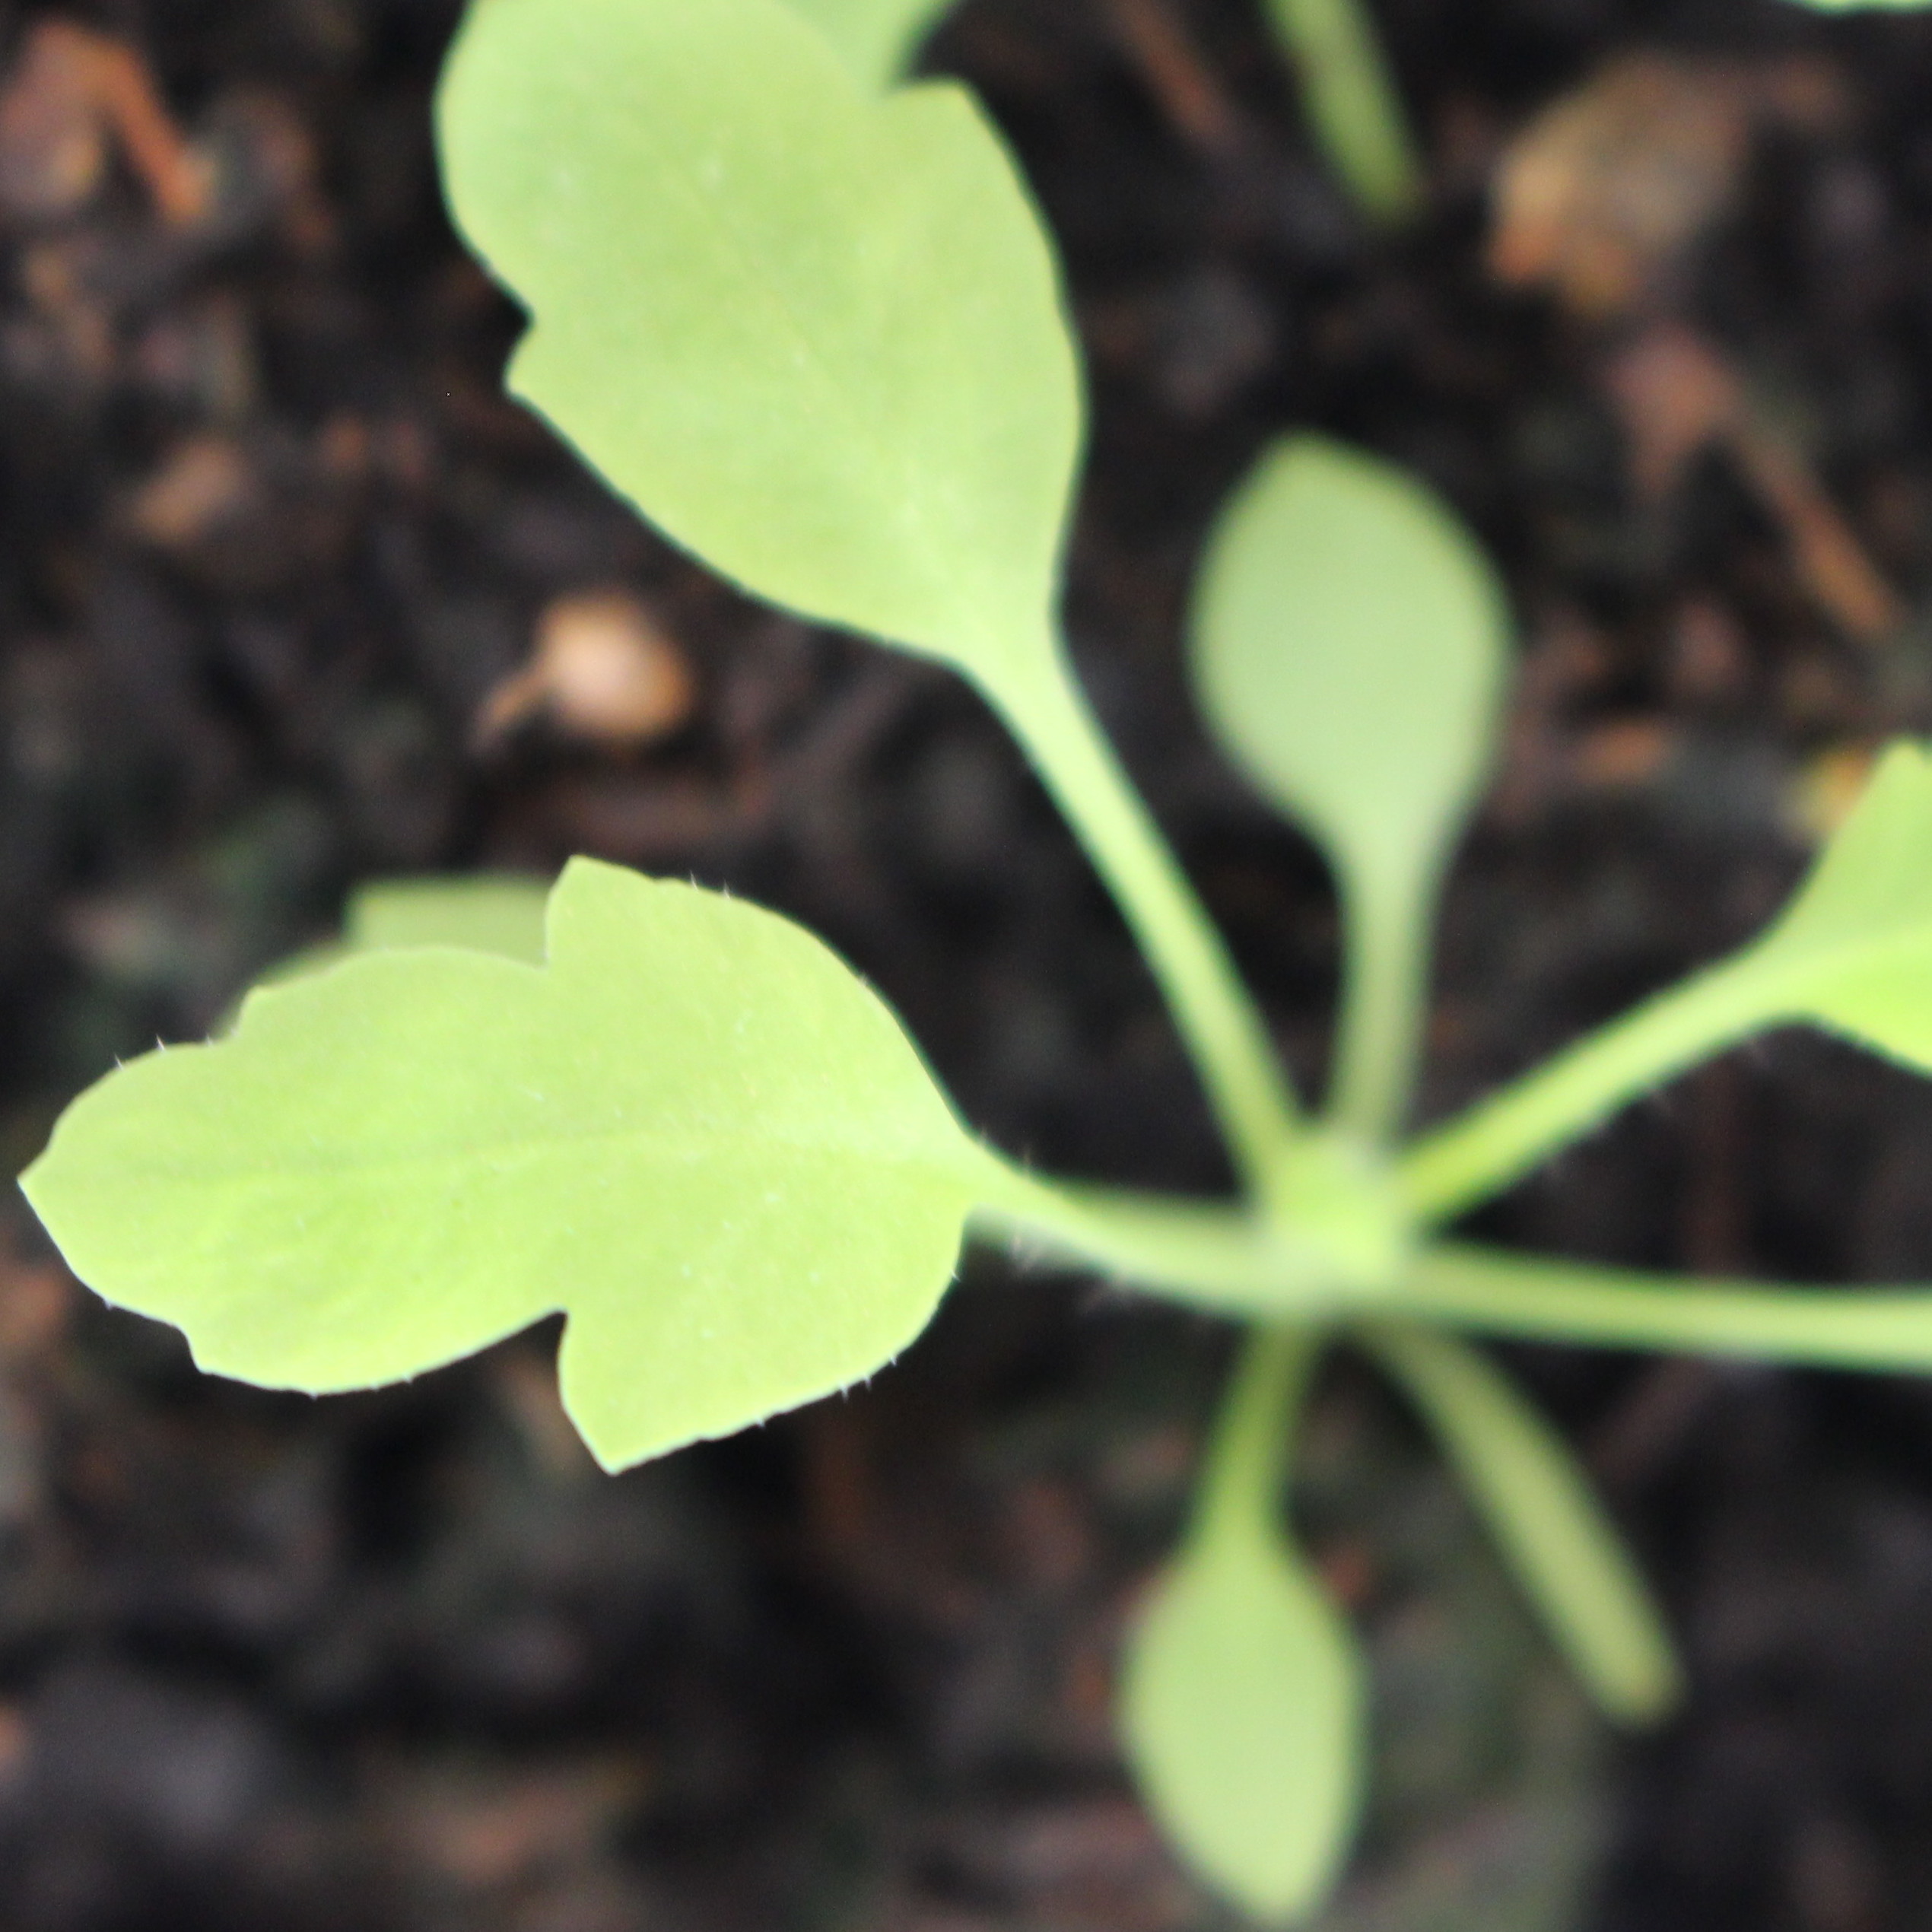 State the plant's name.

Papaver rhoeas
